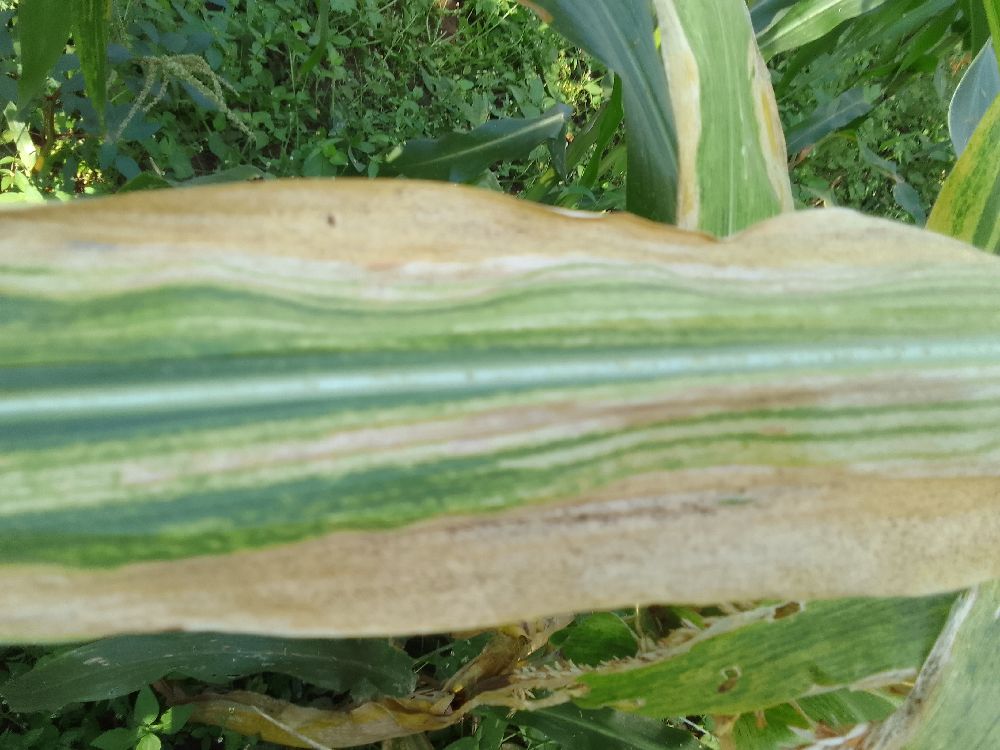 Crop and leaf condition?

maize, maize lethal necrosis
